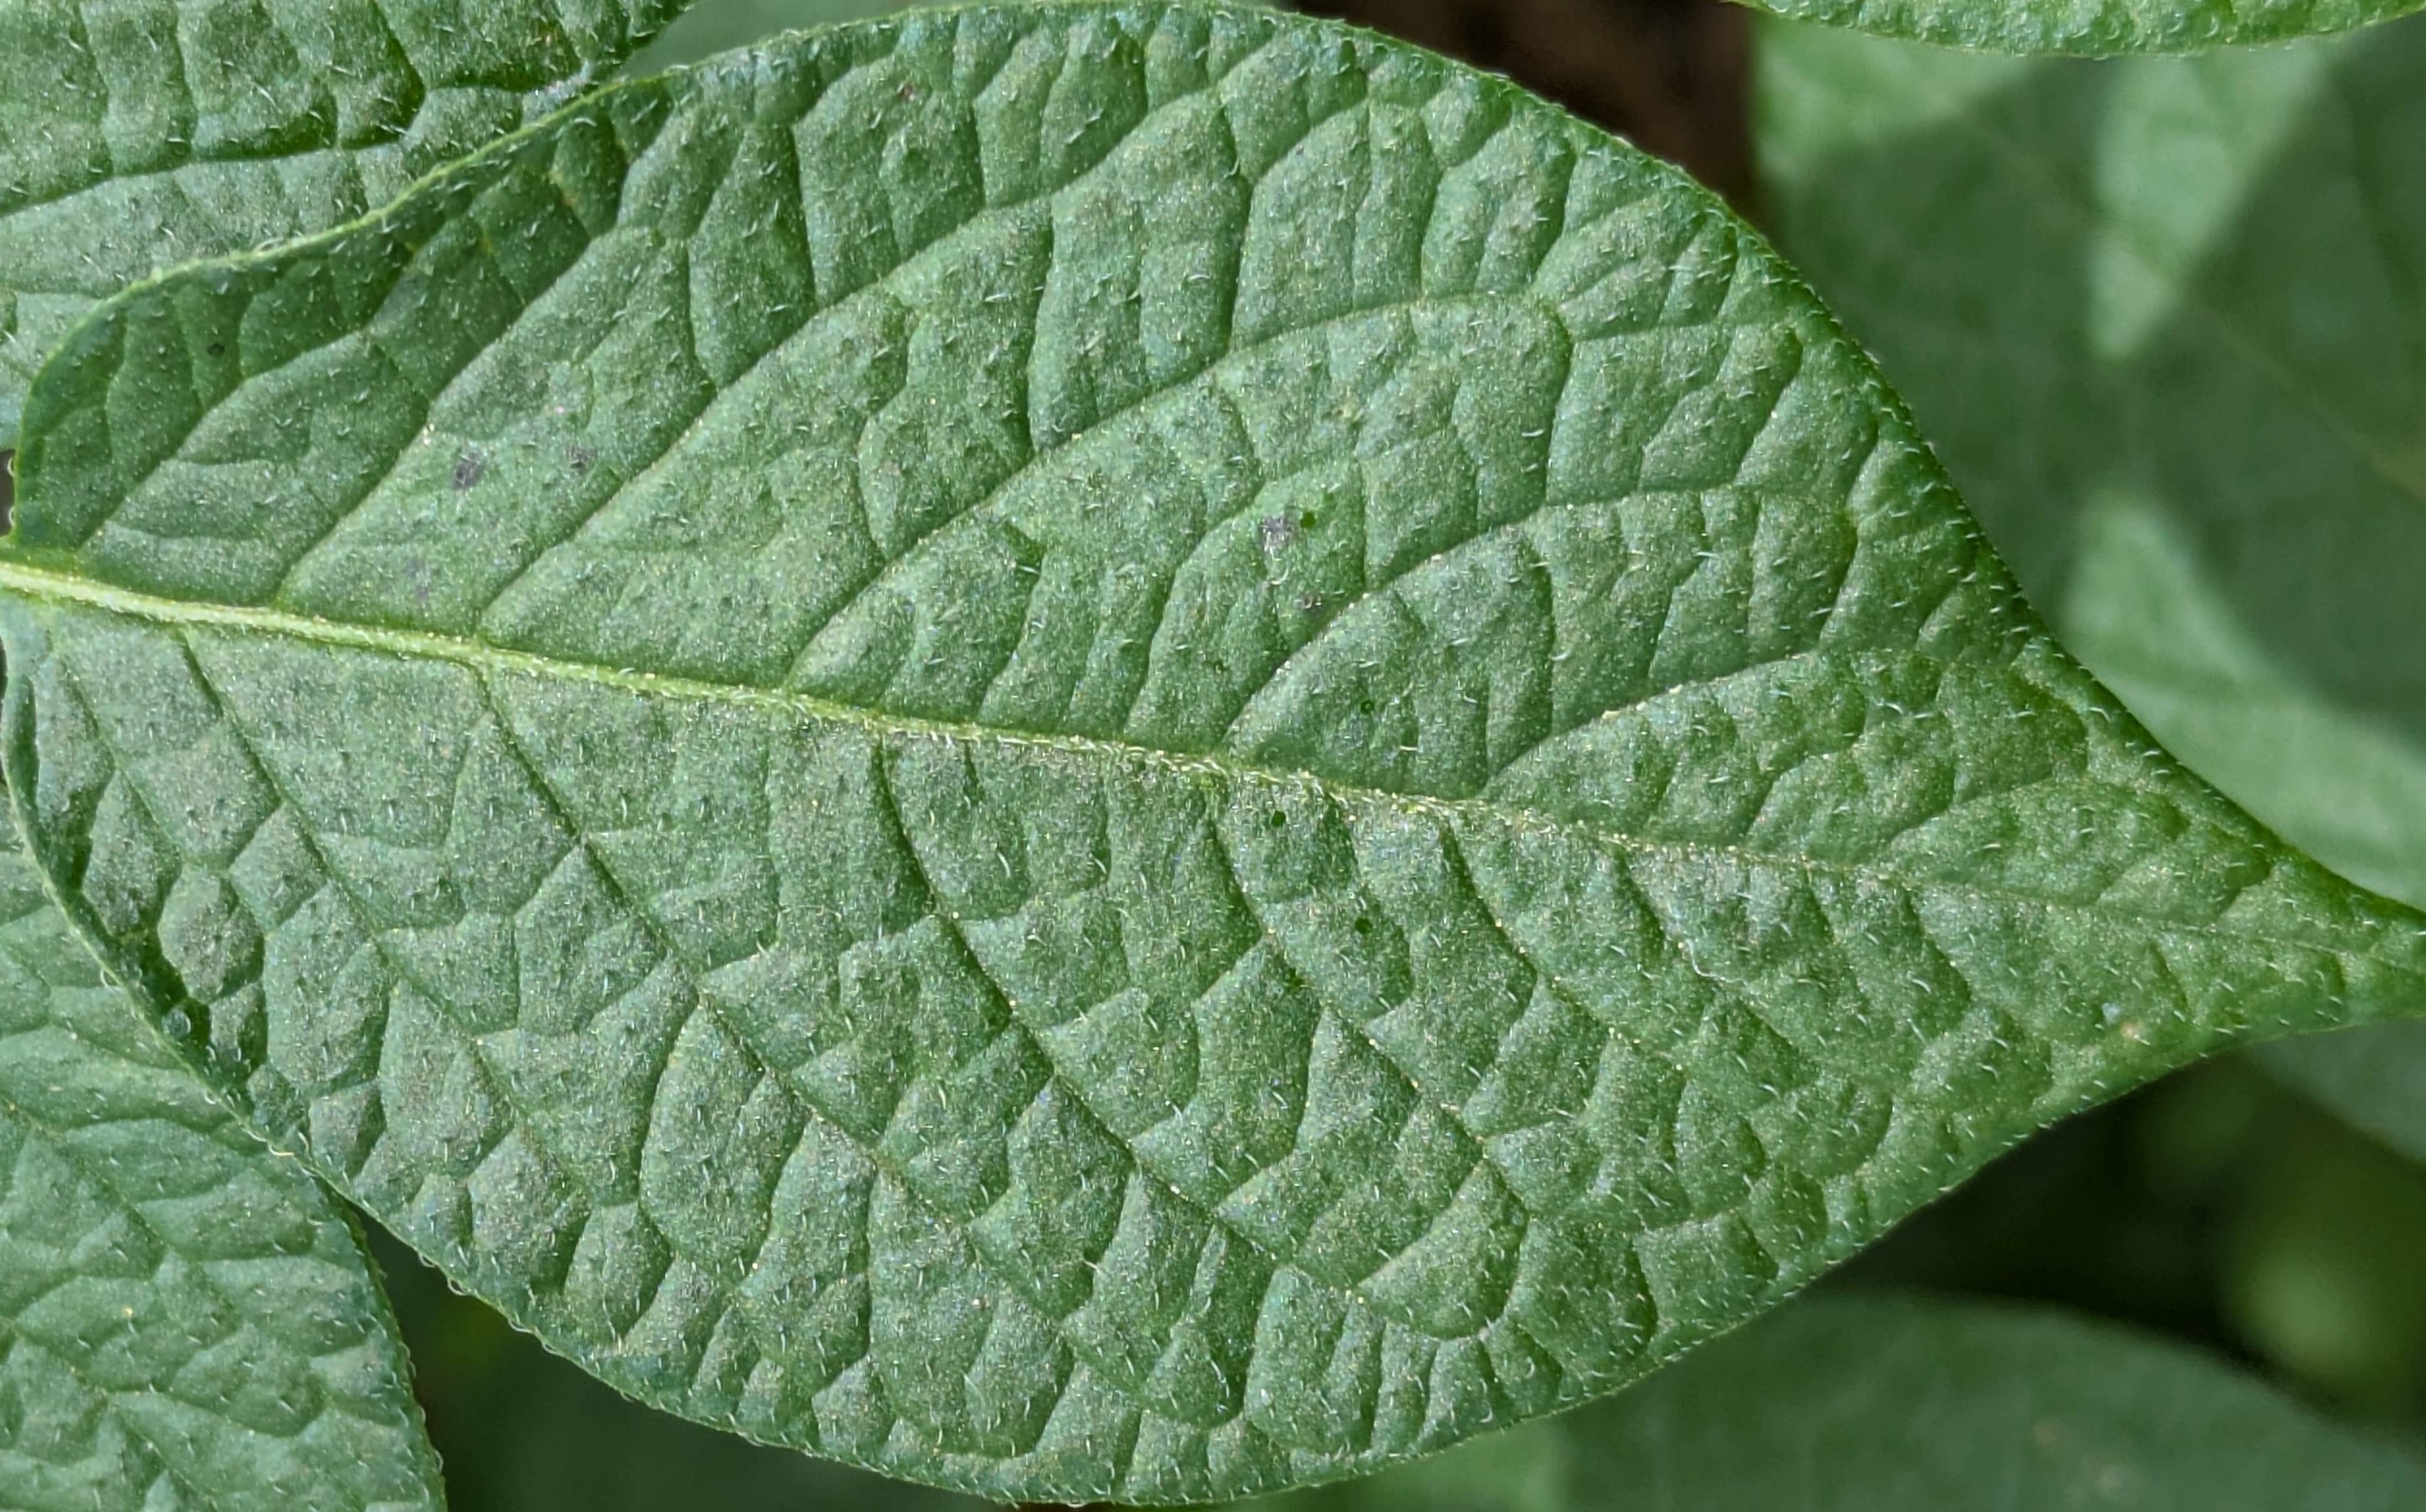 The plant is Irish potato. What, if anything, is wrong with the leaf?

healthy
